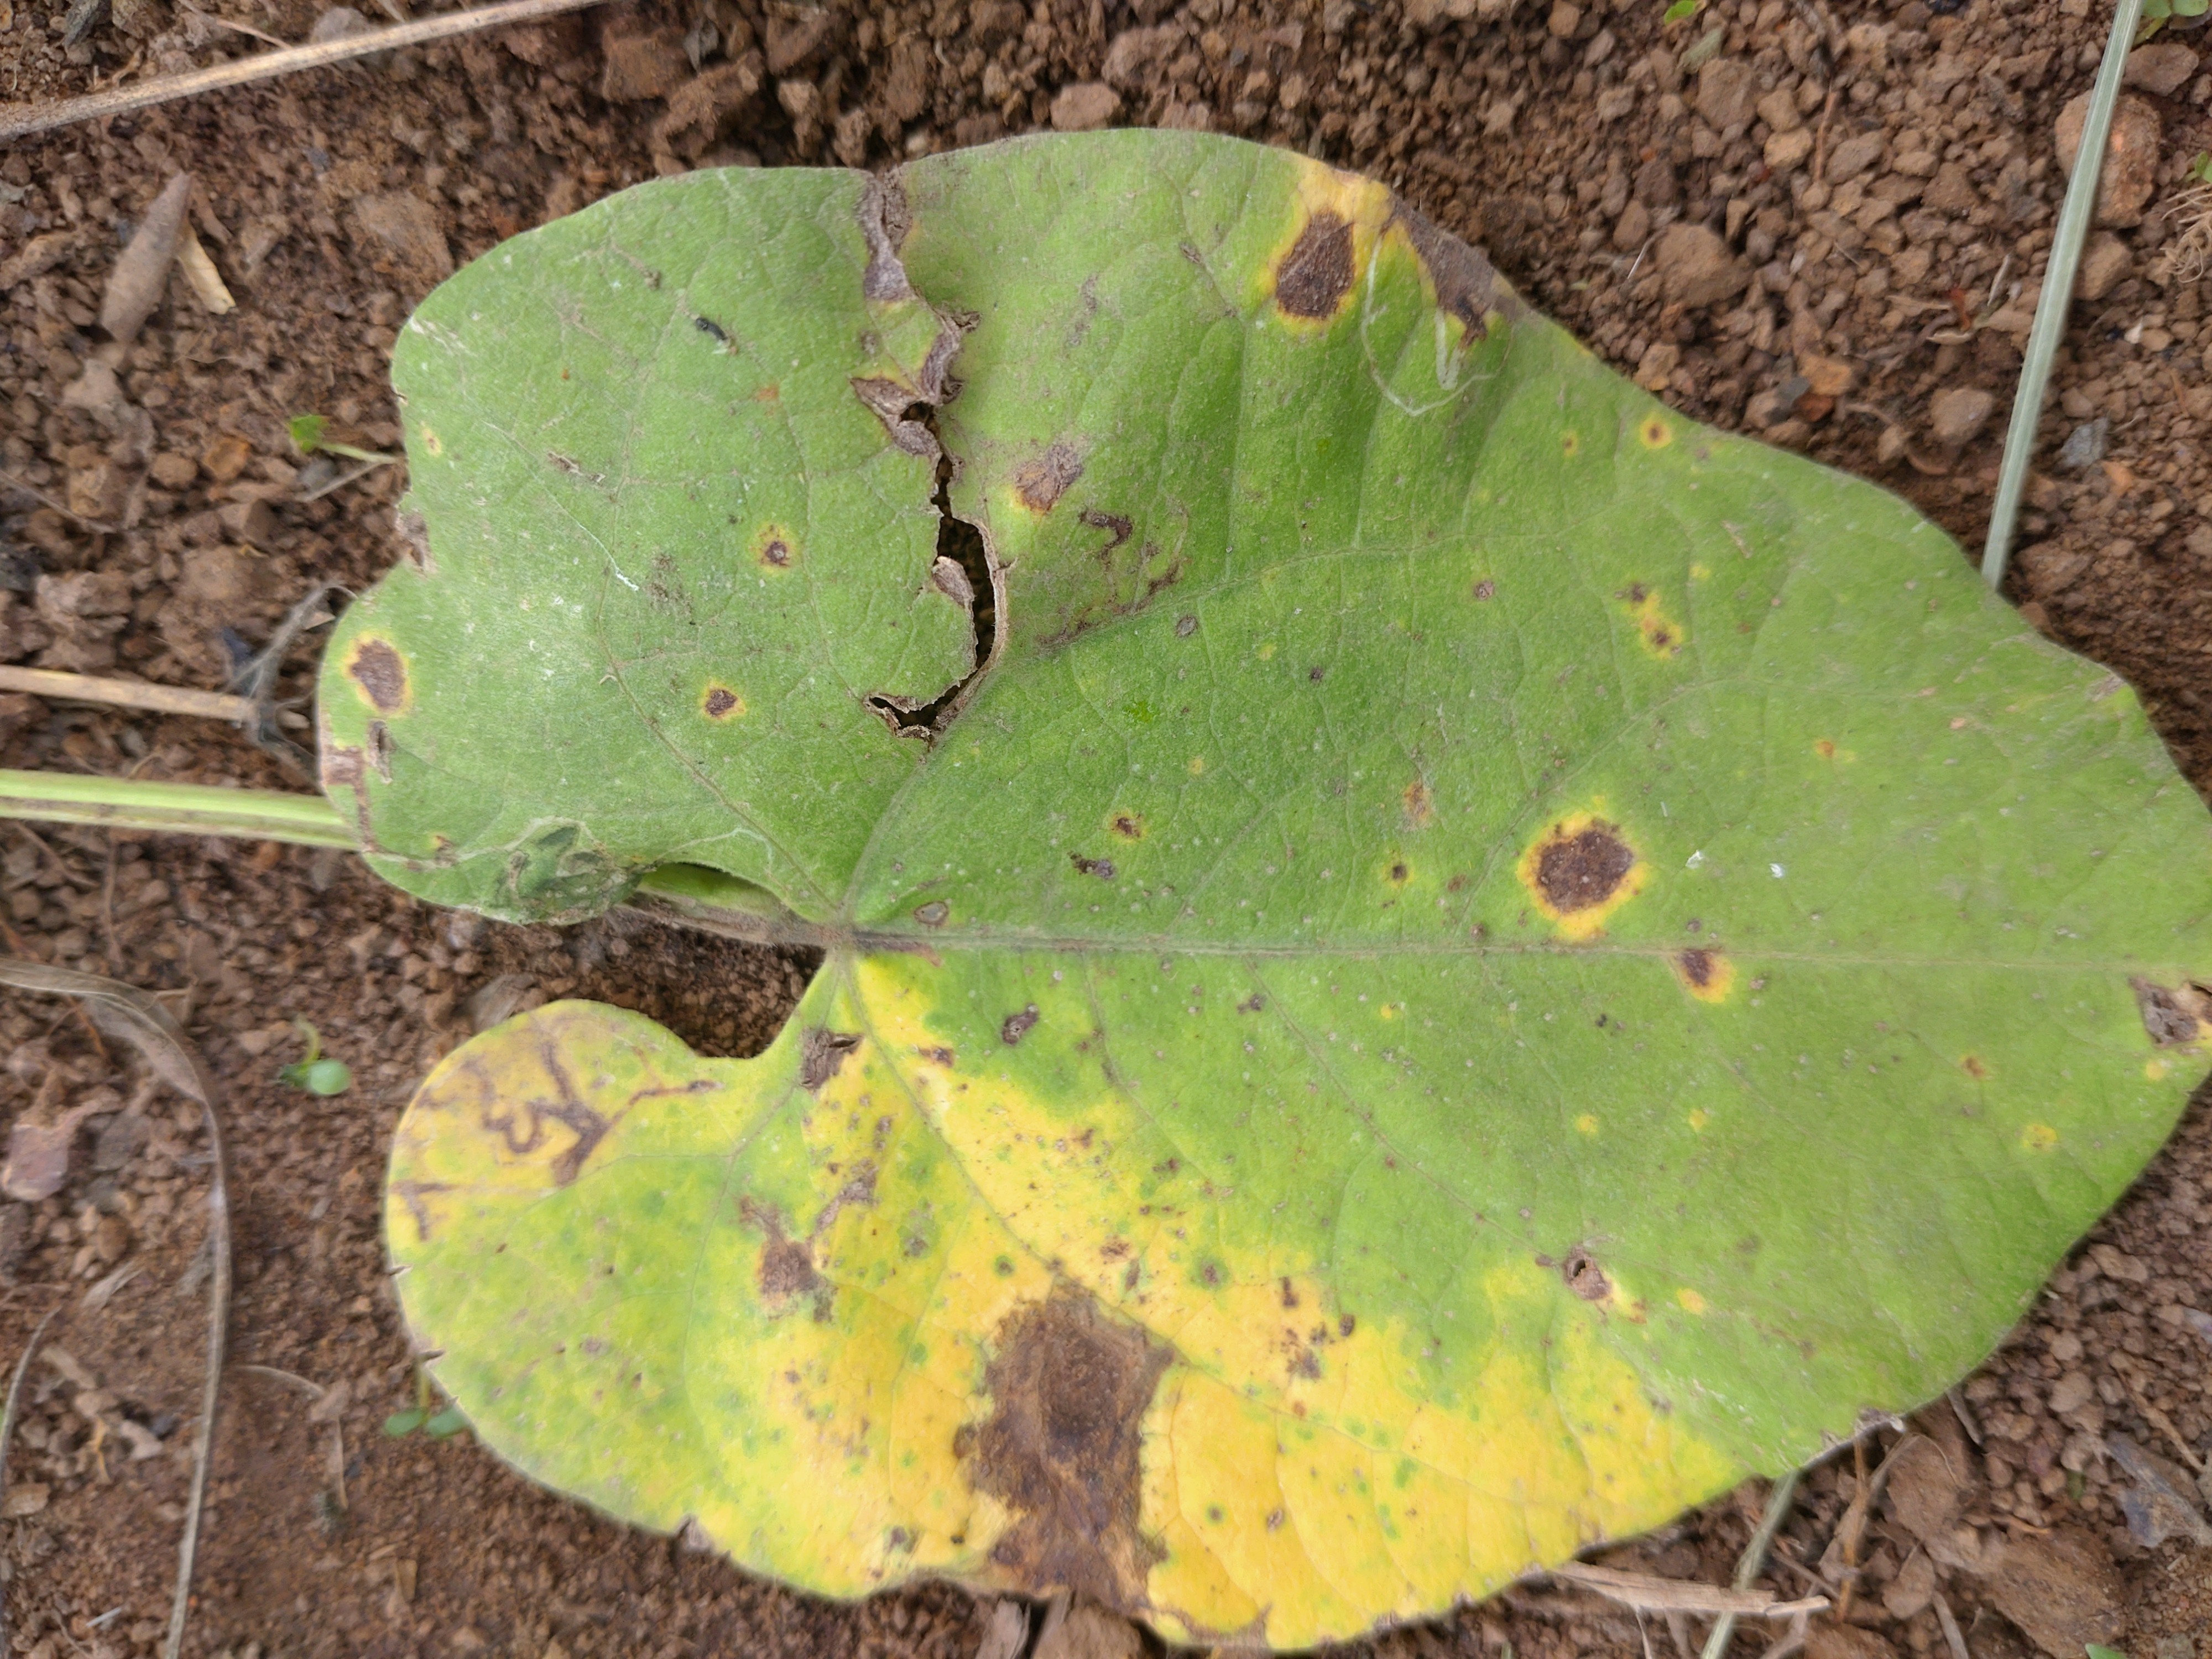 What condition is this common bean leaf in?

rust
